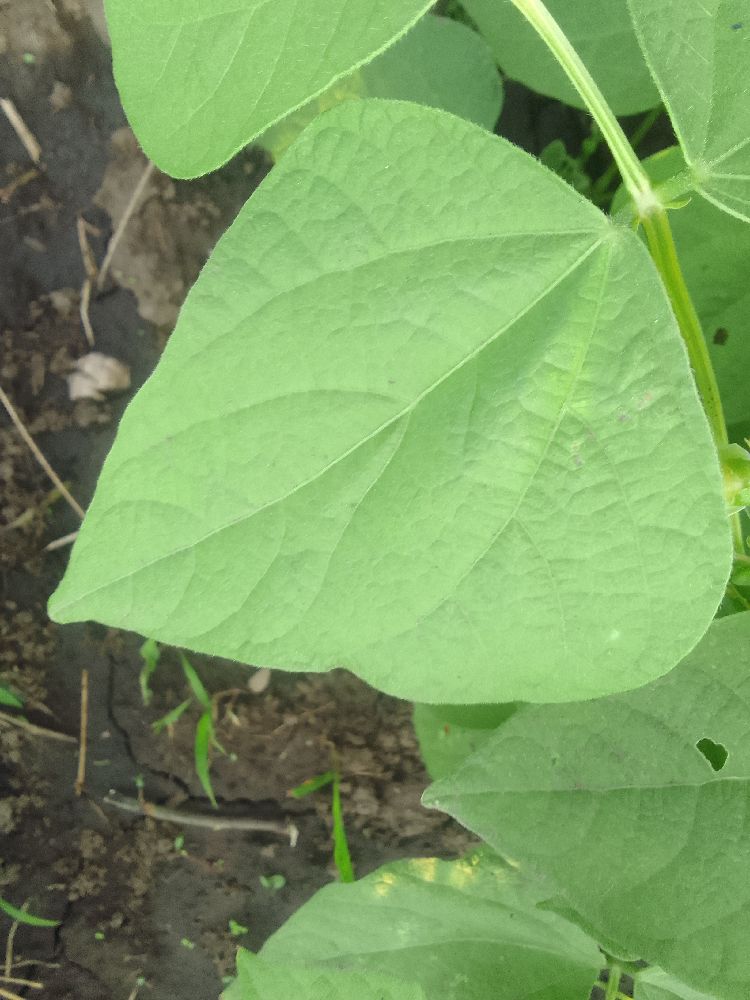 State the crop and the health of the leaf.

common bean, healthy
